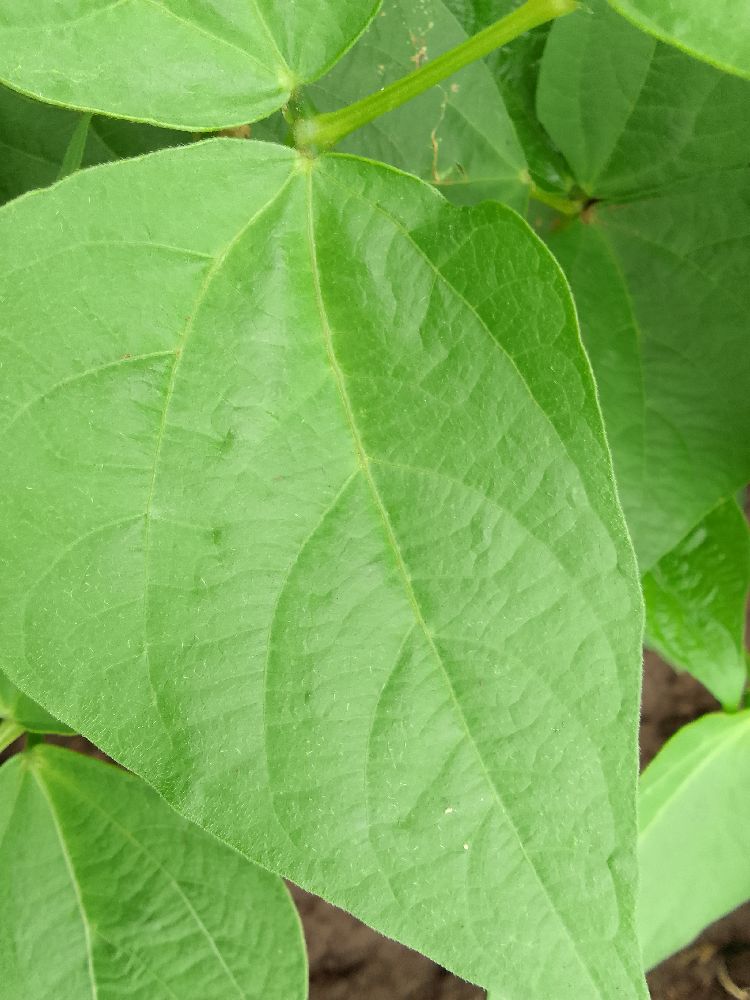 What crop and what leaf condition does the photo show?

common bean, healthy
